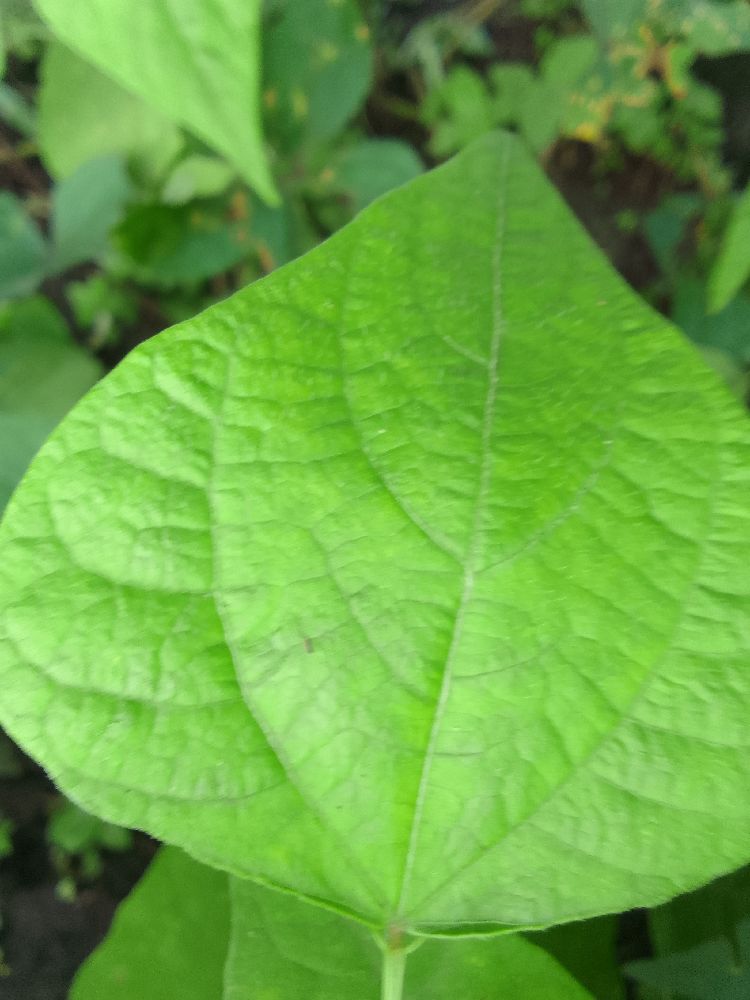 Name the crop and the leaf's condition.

common bean, healthy
